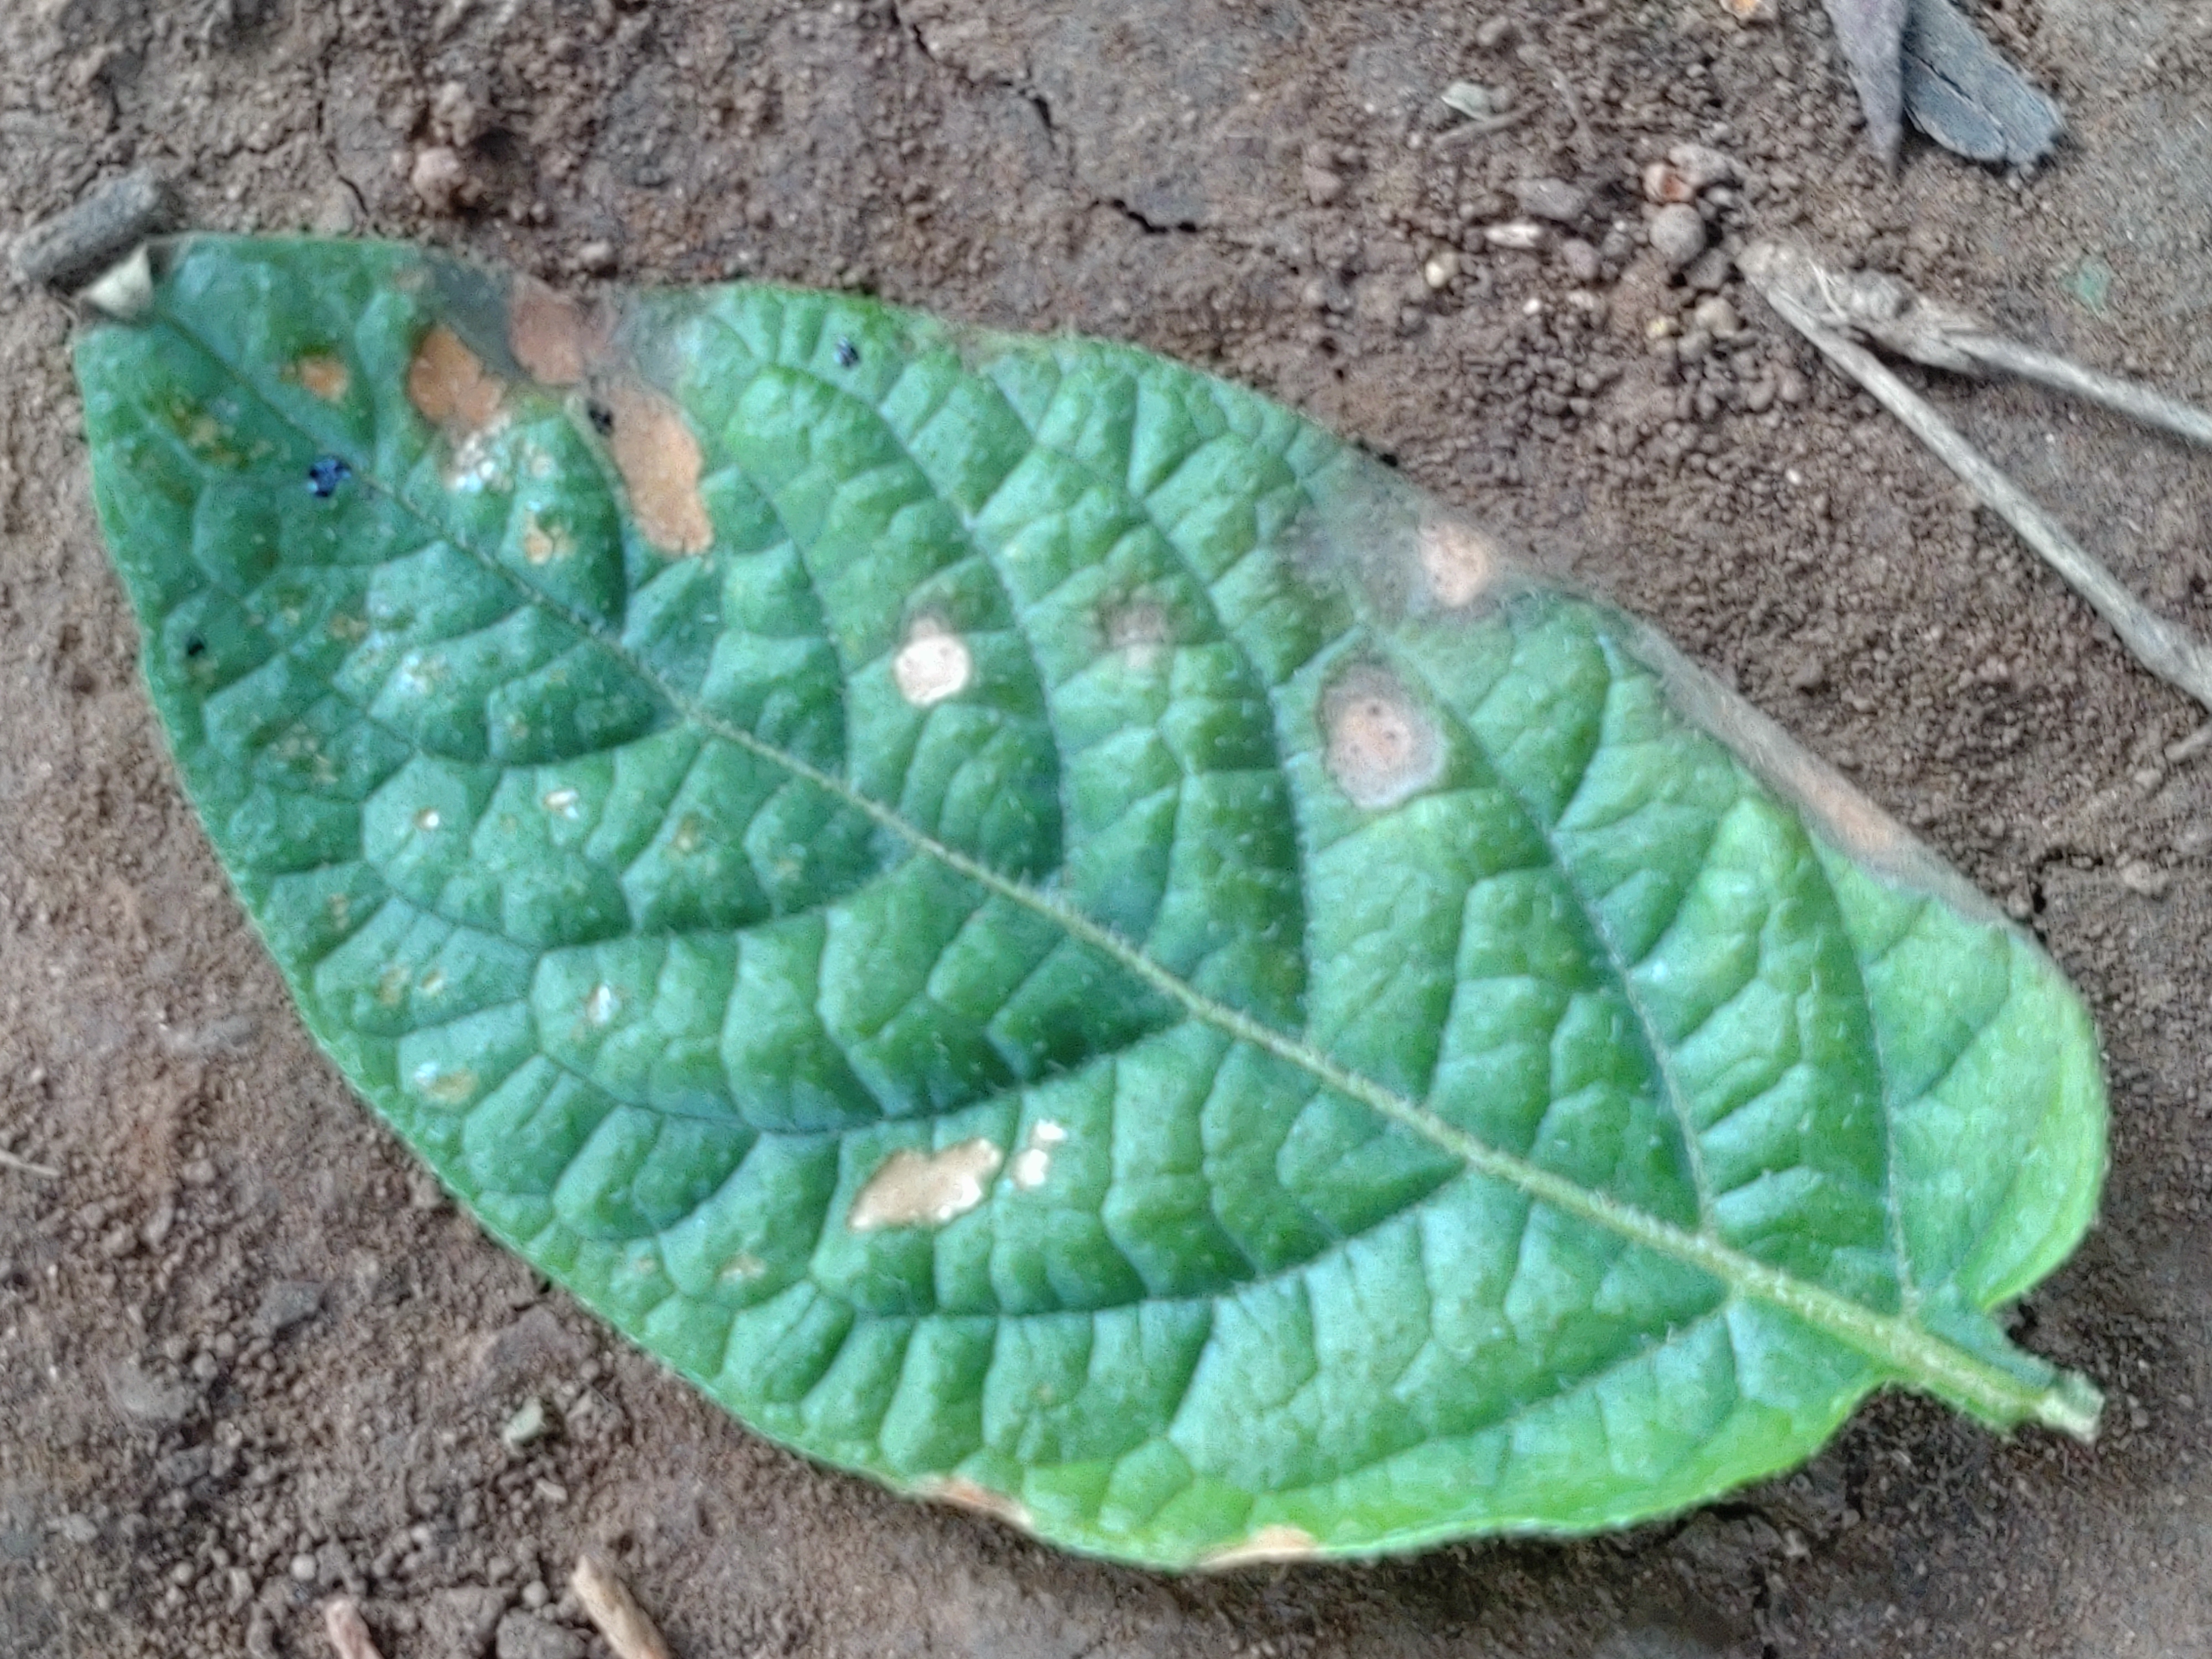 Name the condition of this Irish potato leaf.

early blight
